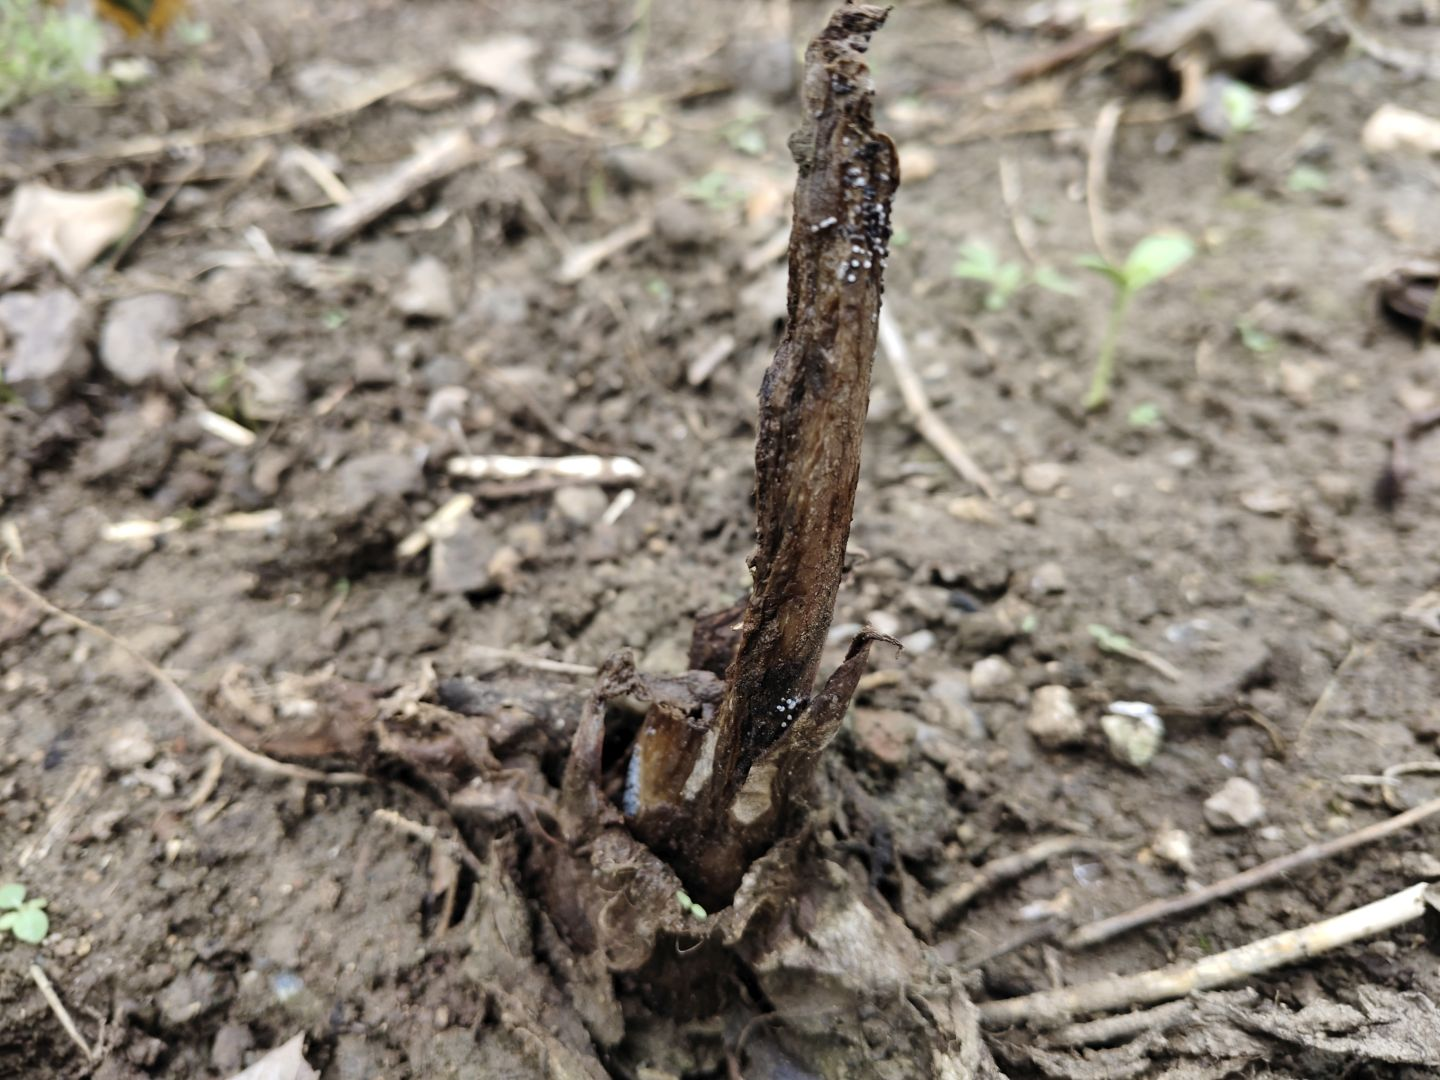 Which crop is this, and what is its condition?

taro, root rot
